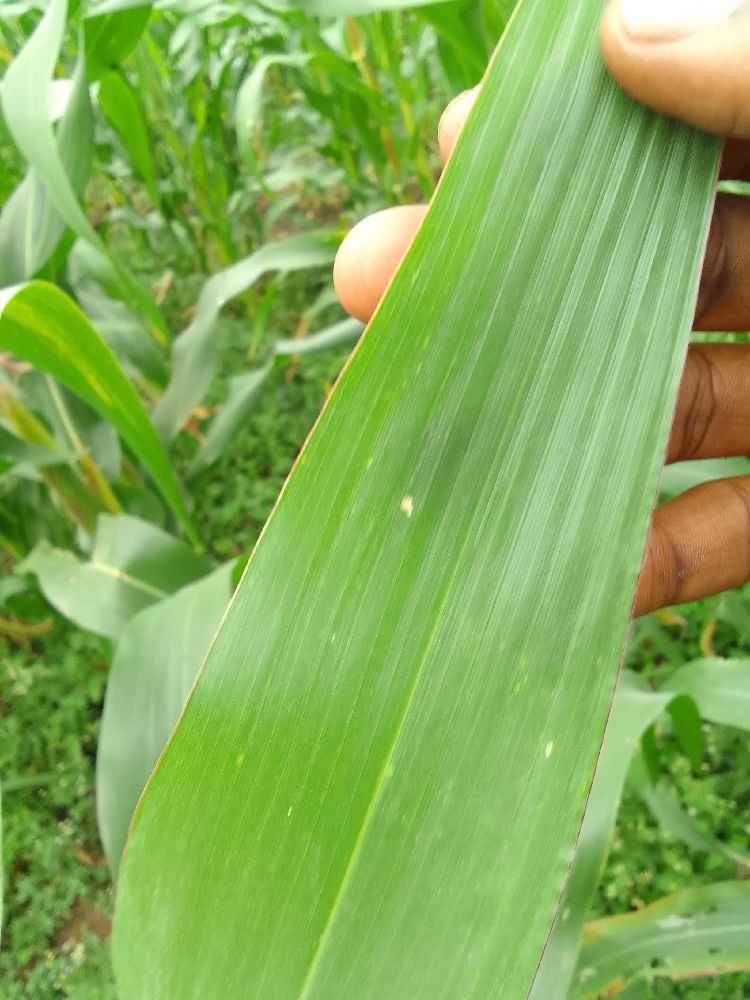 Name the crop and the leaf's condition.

maize, healthy
